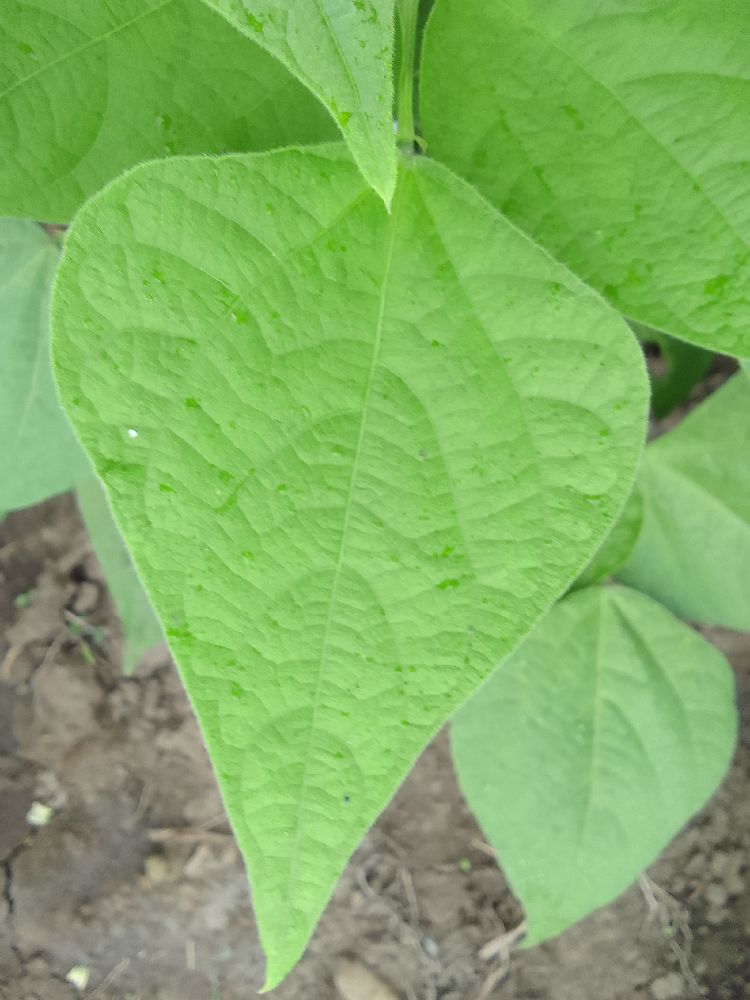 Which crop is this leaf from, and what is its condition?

common bean, healthy
